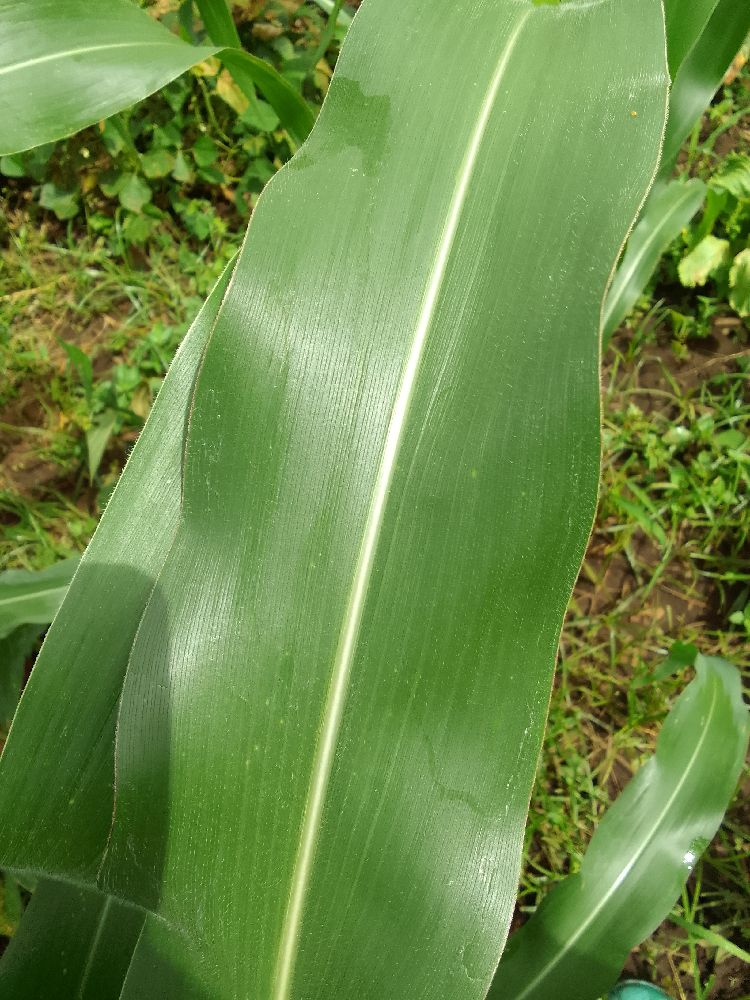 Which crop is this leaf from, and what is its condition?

maize, healthy
